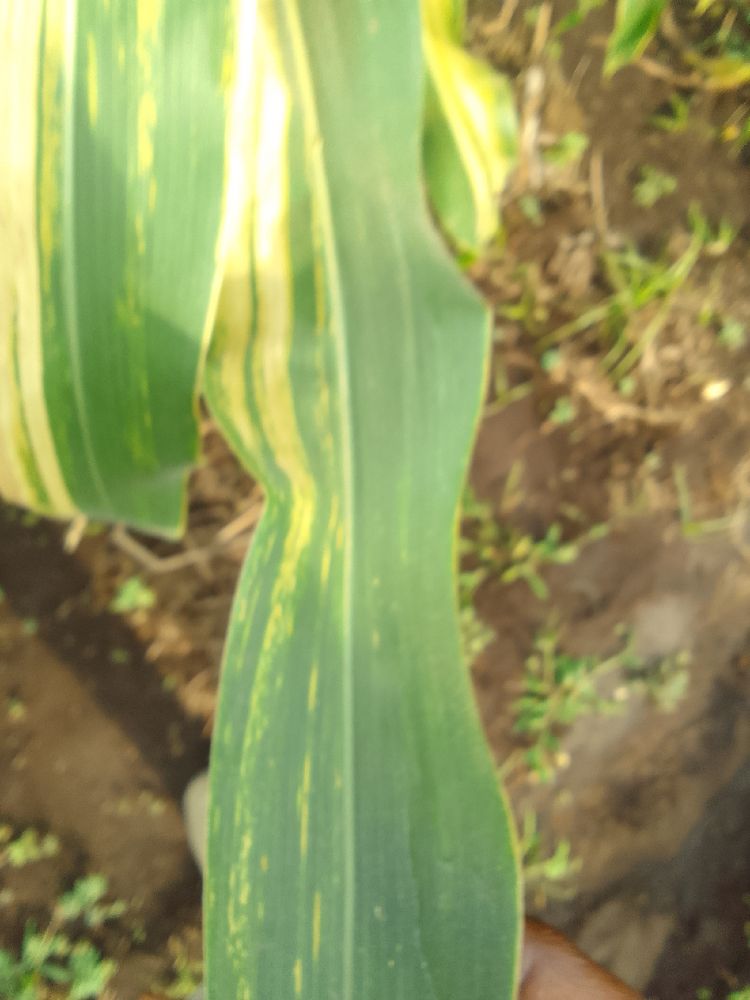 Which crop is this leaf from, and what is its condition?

maize, maize lethal necrosis
